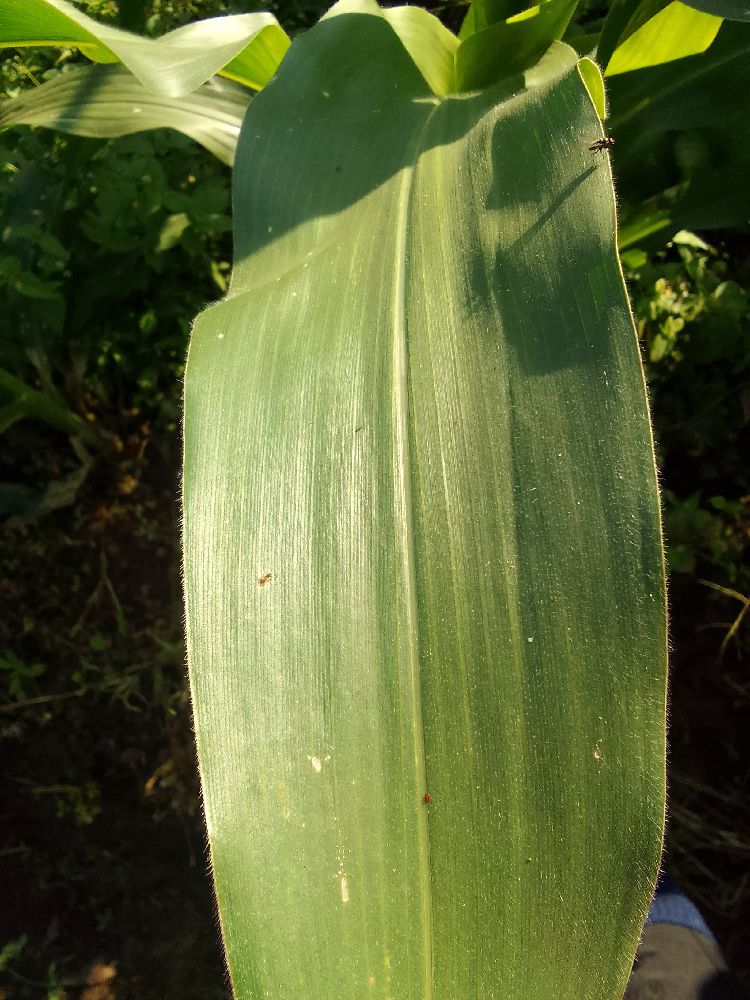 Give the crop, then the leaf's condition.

maize, healthy
